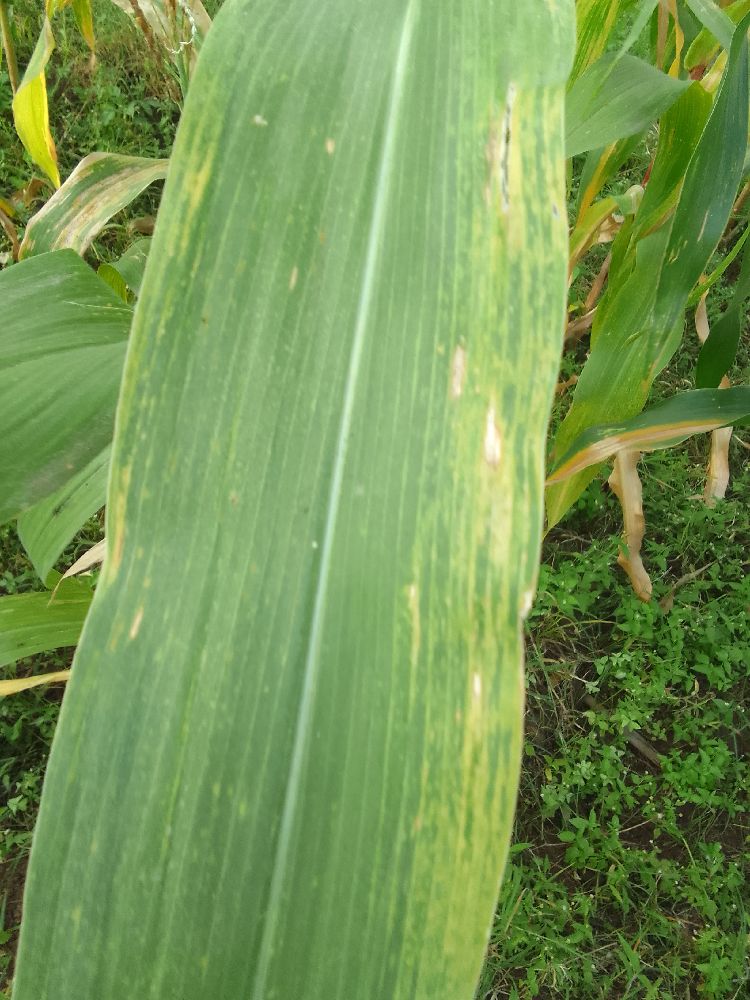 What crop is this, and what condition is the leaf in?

maize, maize lethal necrosis
